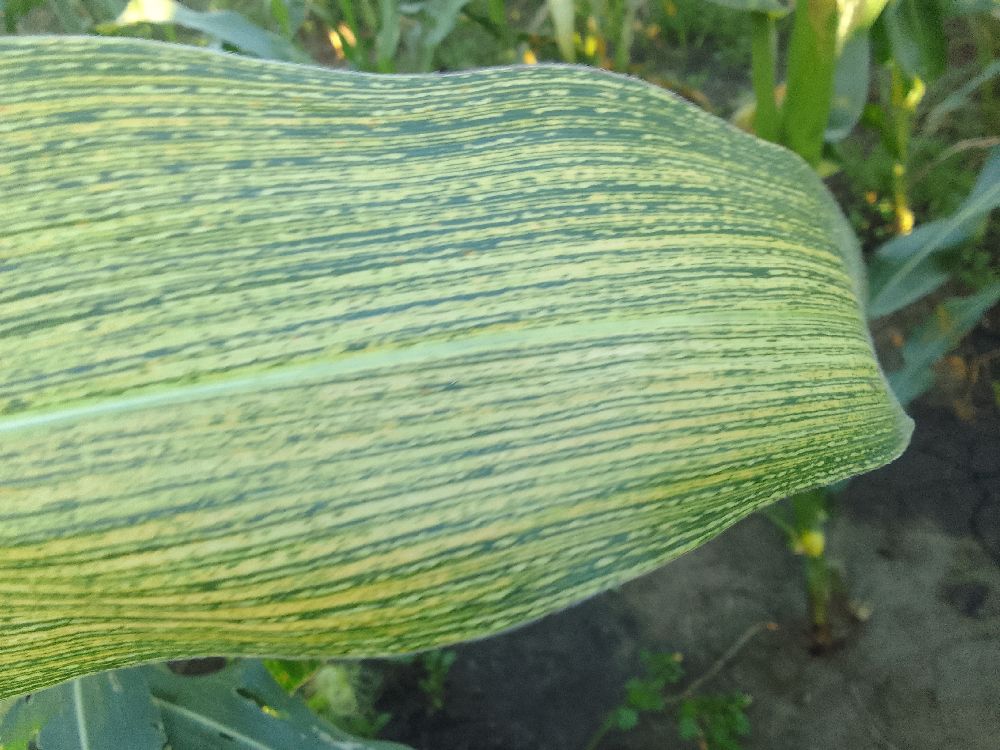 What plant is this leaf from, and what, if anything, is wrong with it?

maize, maize streak virus
